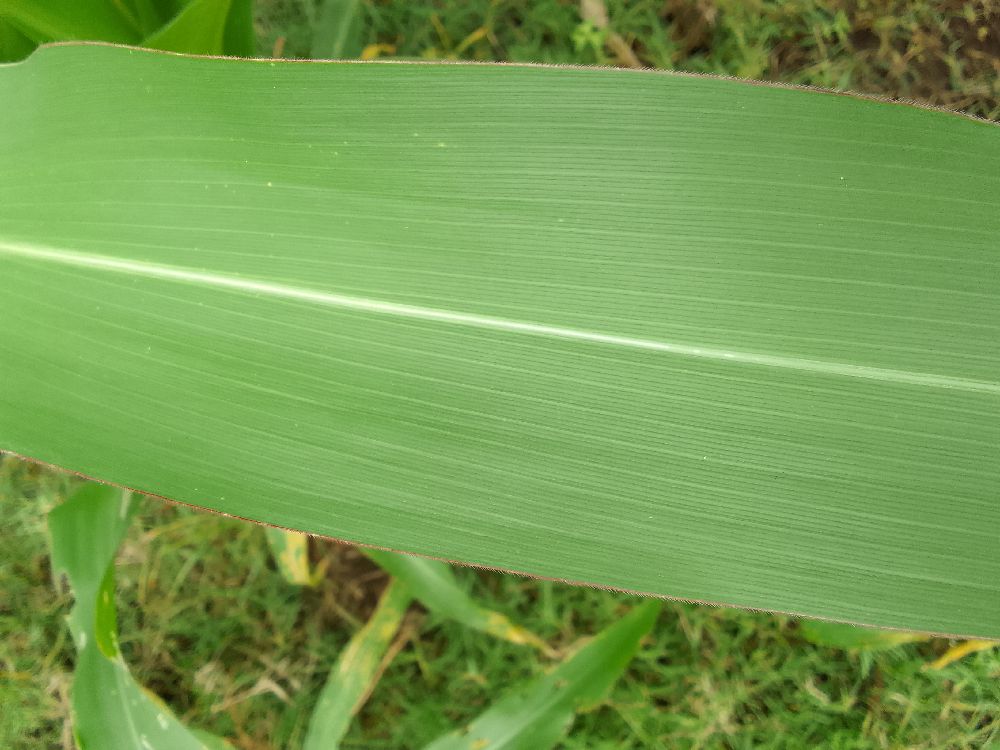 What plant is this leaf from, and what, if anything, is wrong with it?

maize, healthy
